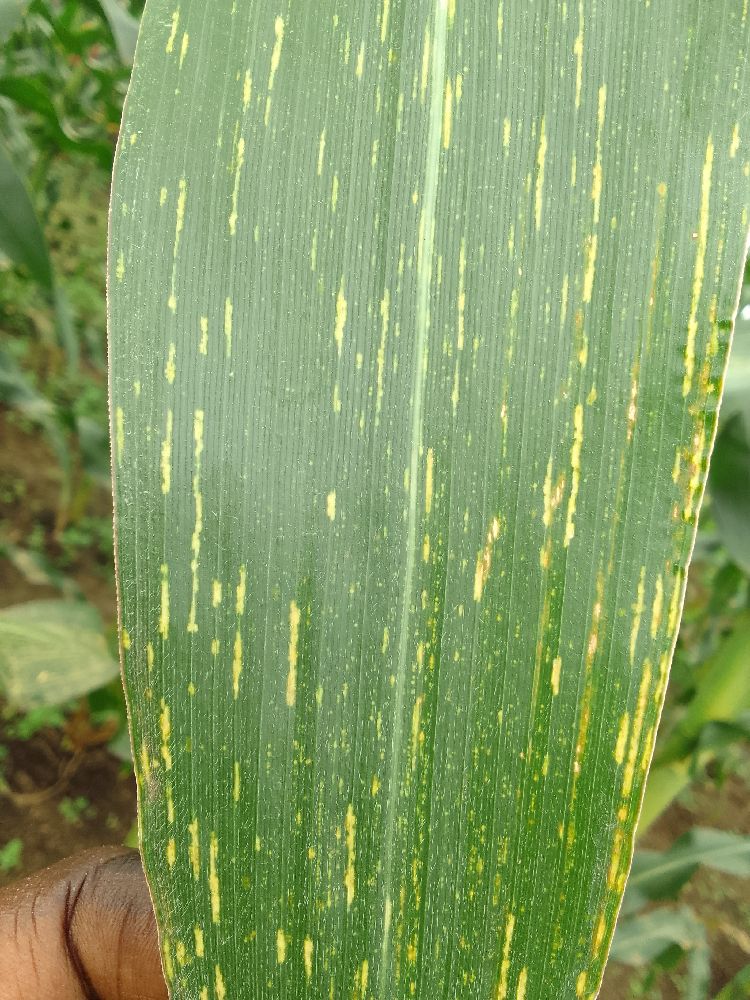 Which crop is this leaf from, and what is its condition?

maize, maize streak virus
